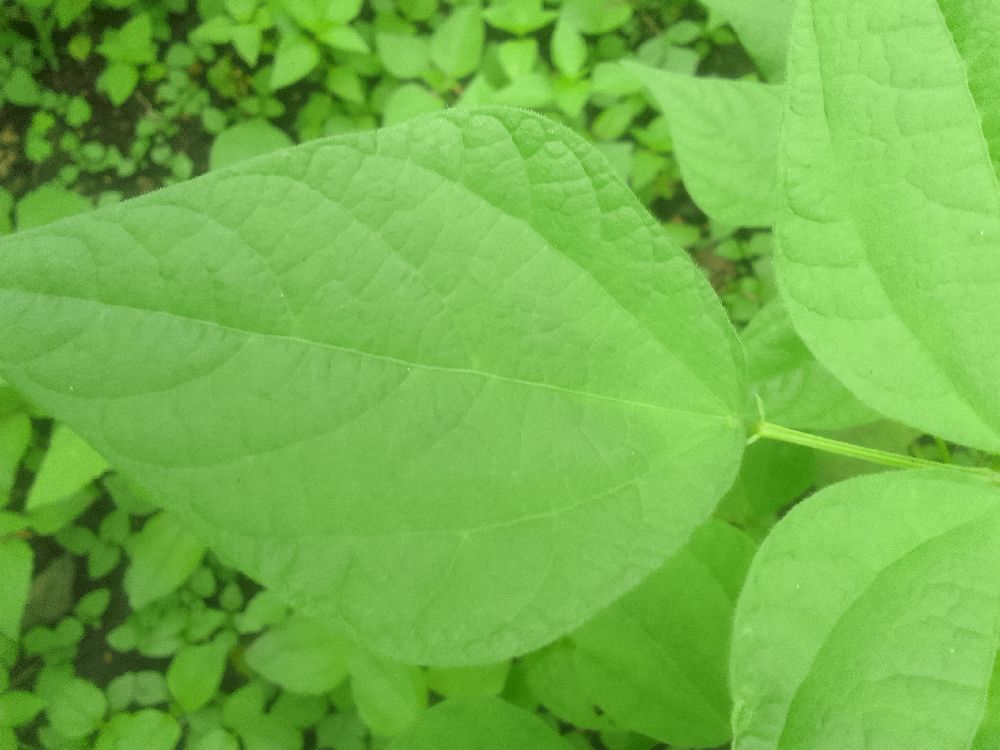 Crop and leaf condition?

common bean, healthy
